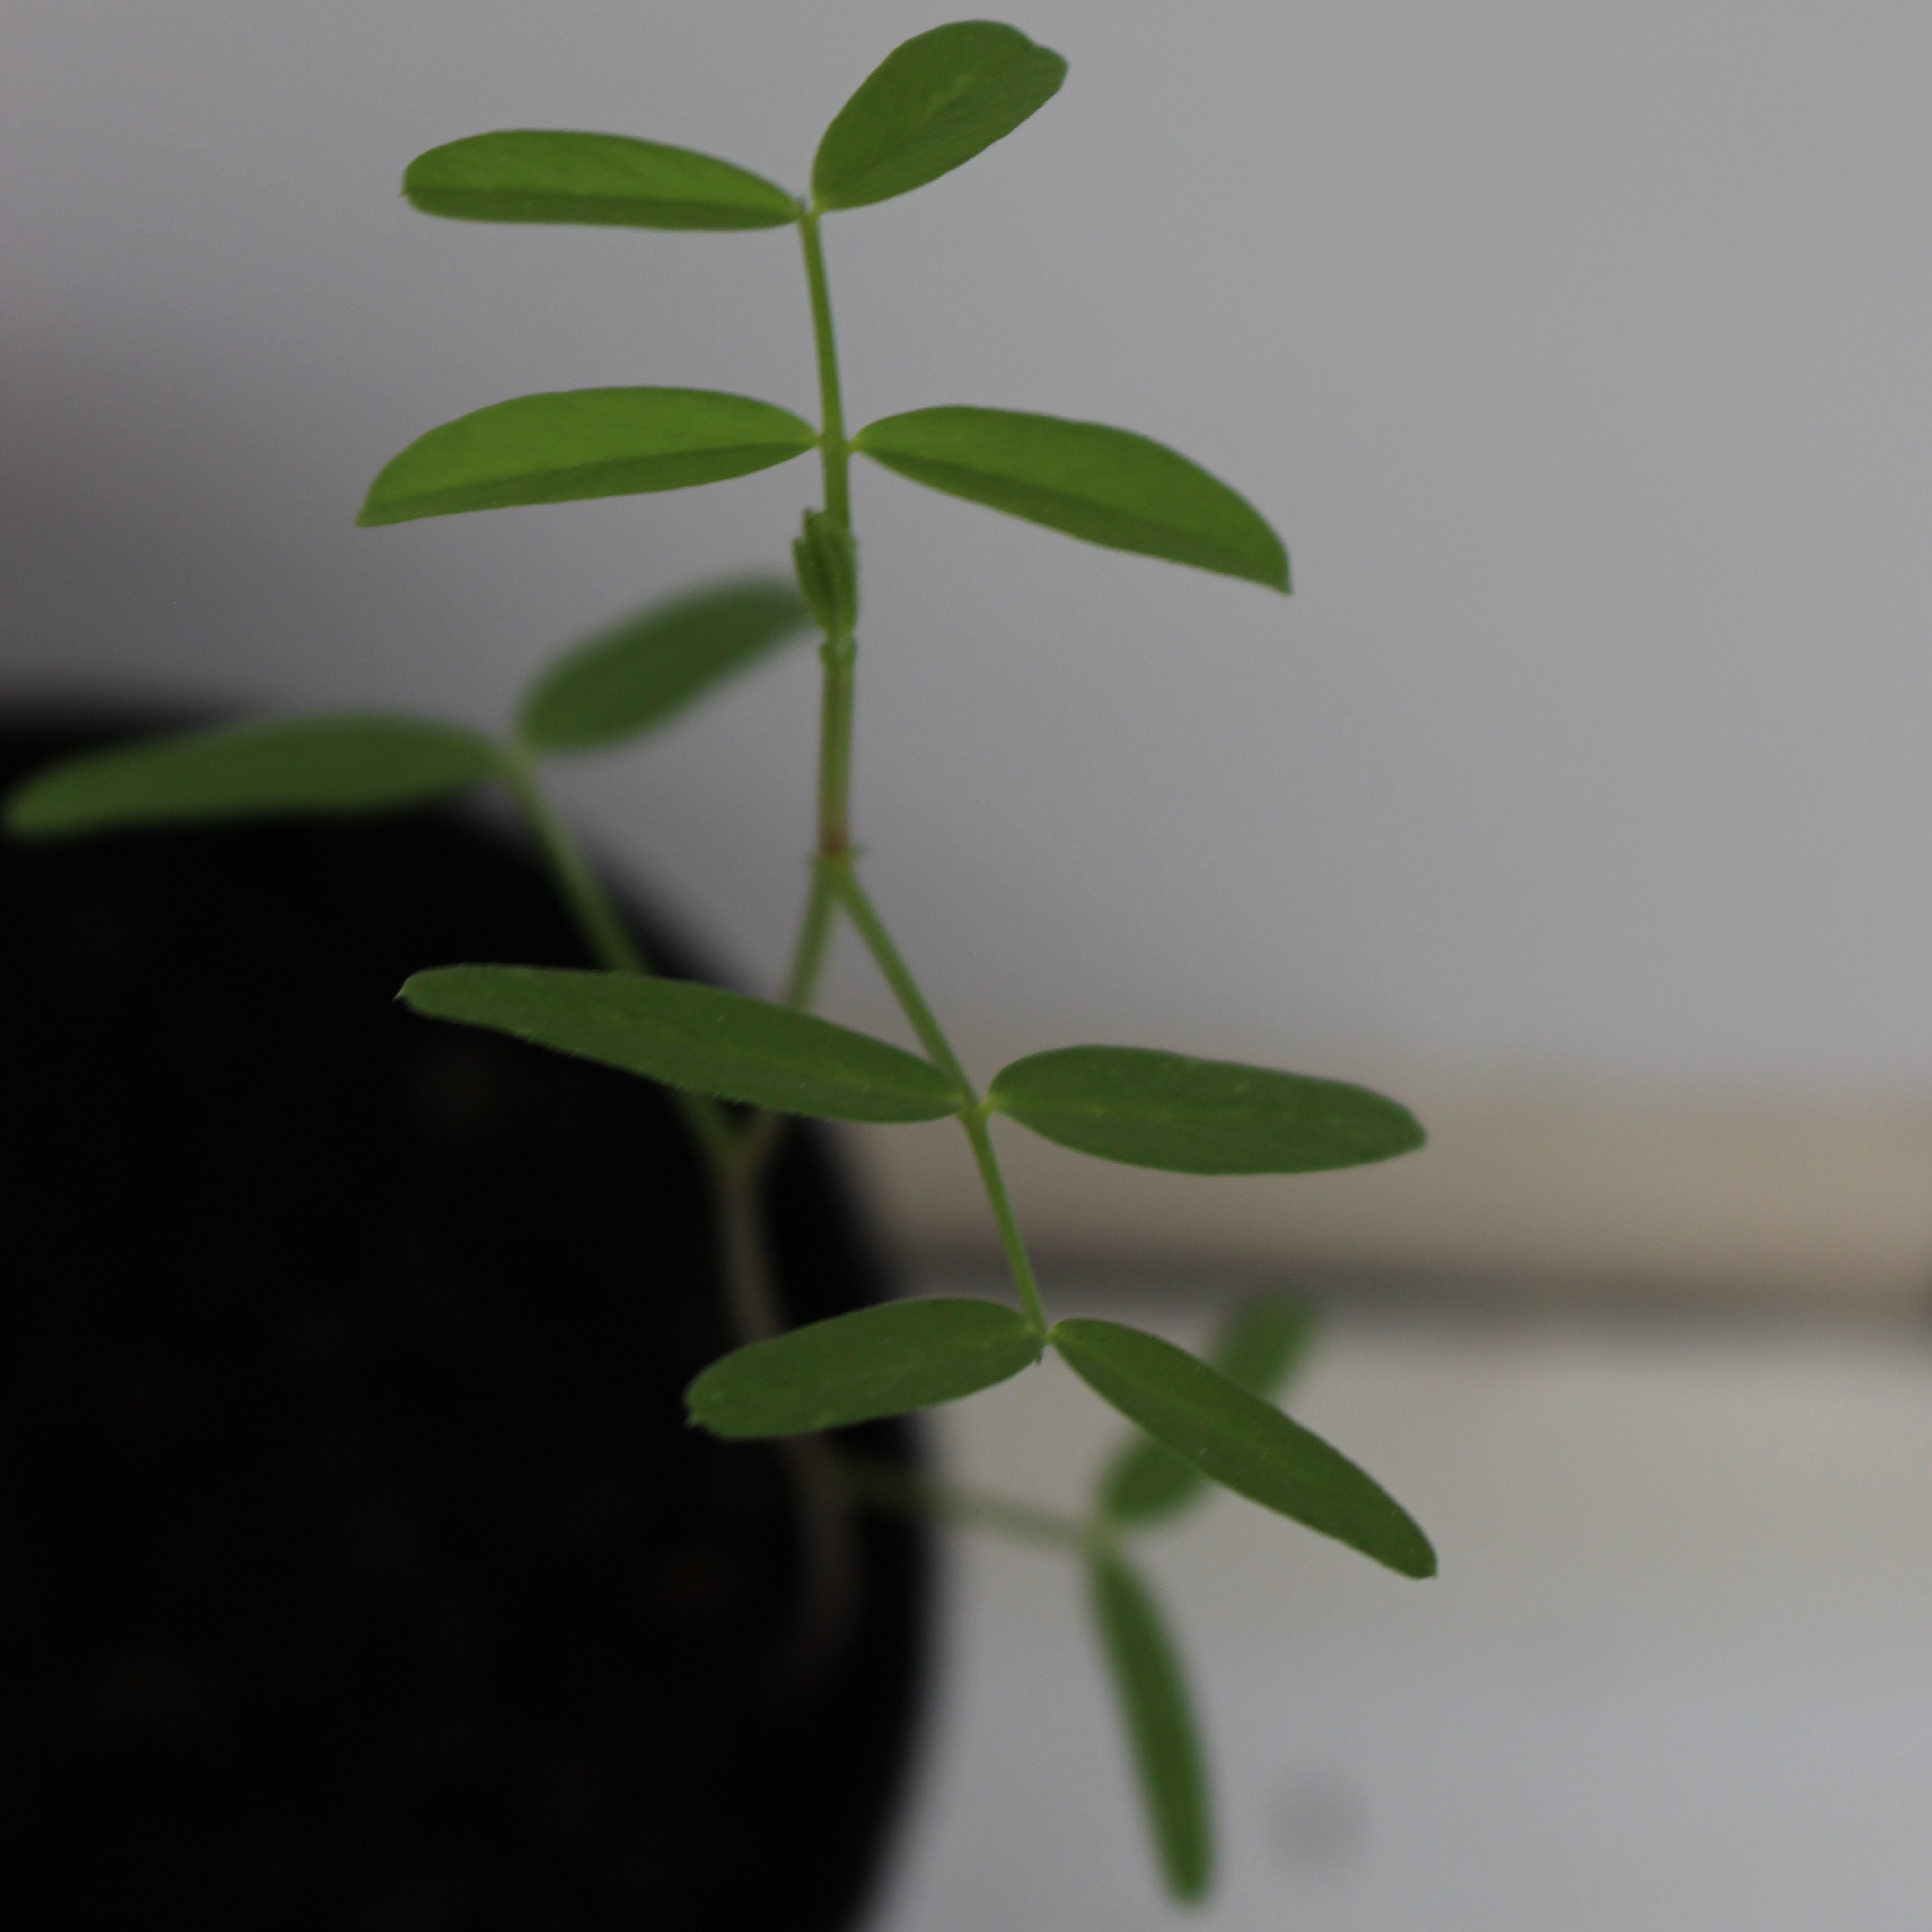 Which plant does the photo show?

Vicia sativa
